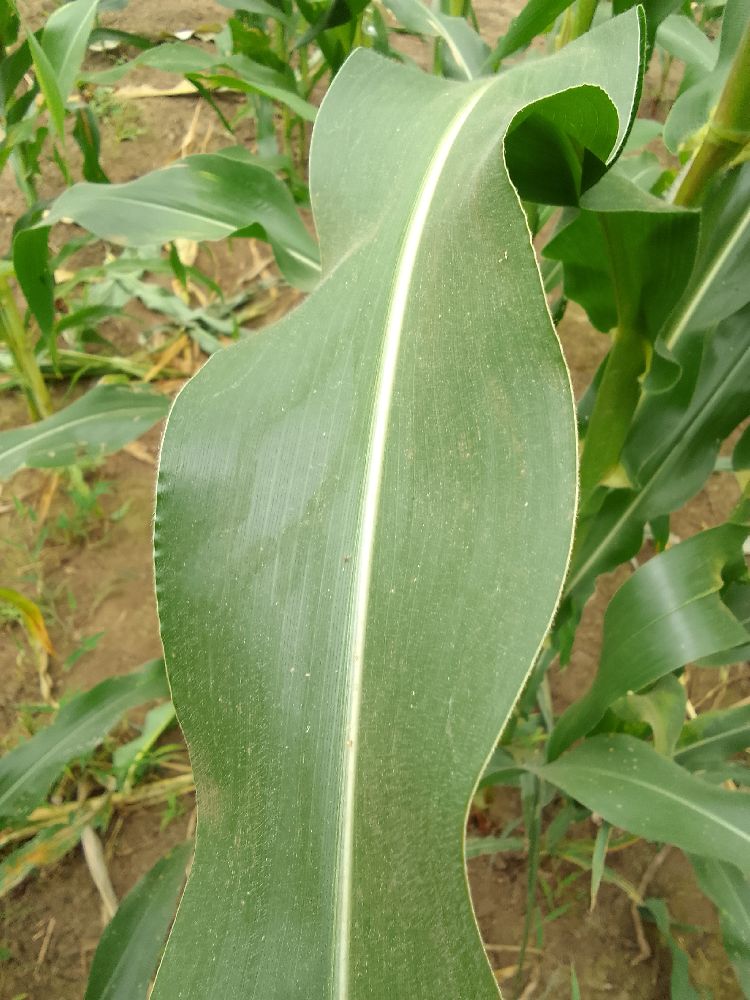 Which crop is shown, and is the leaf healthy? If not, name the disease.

maize, healthy
